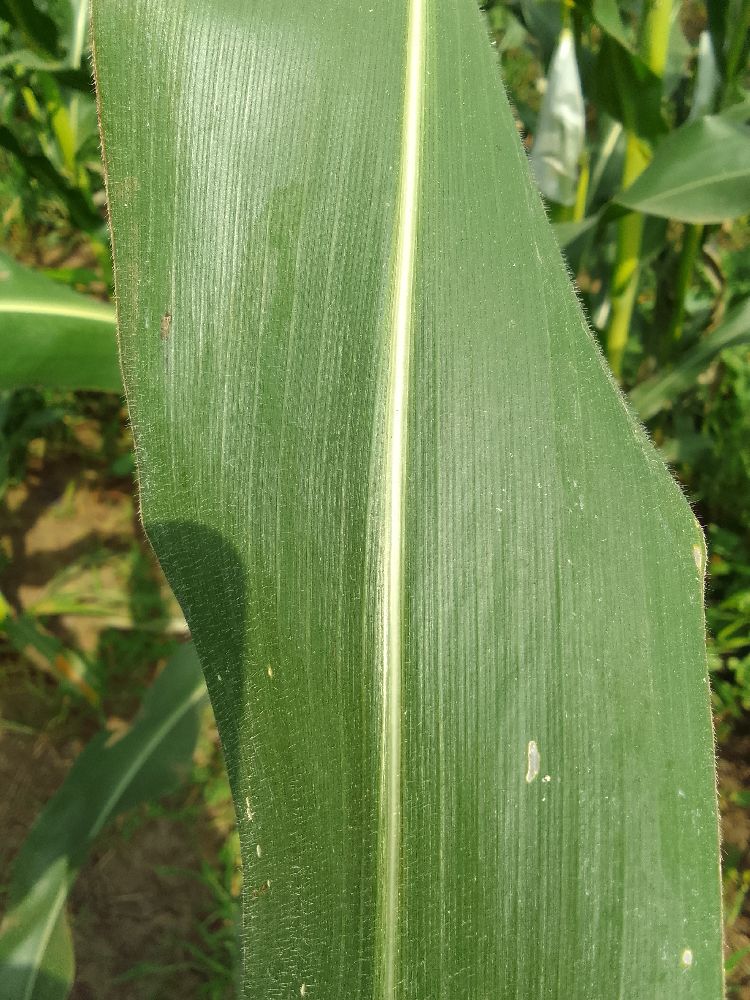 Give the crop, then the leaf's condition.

maize, healthy
